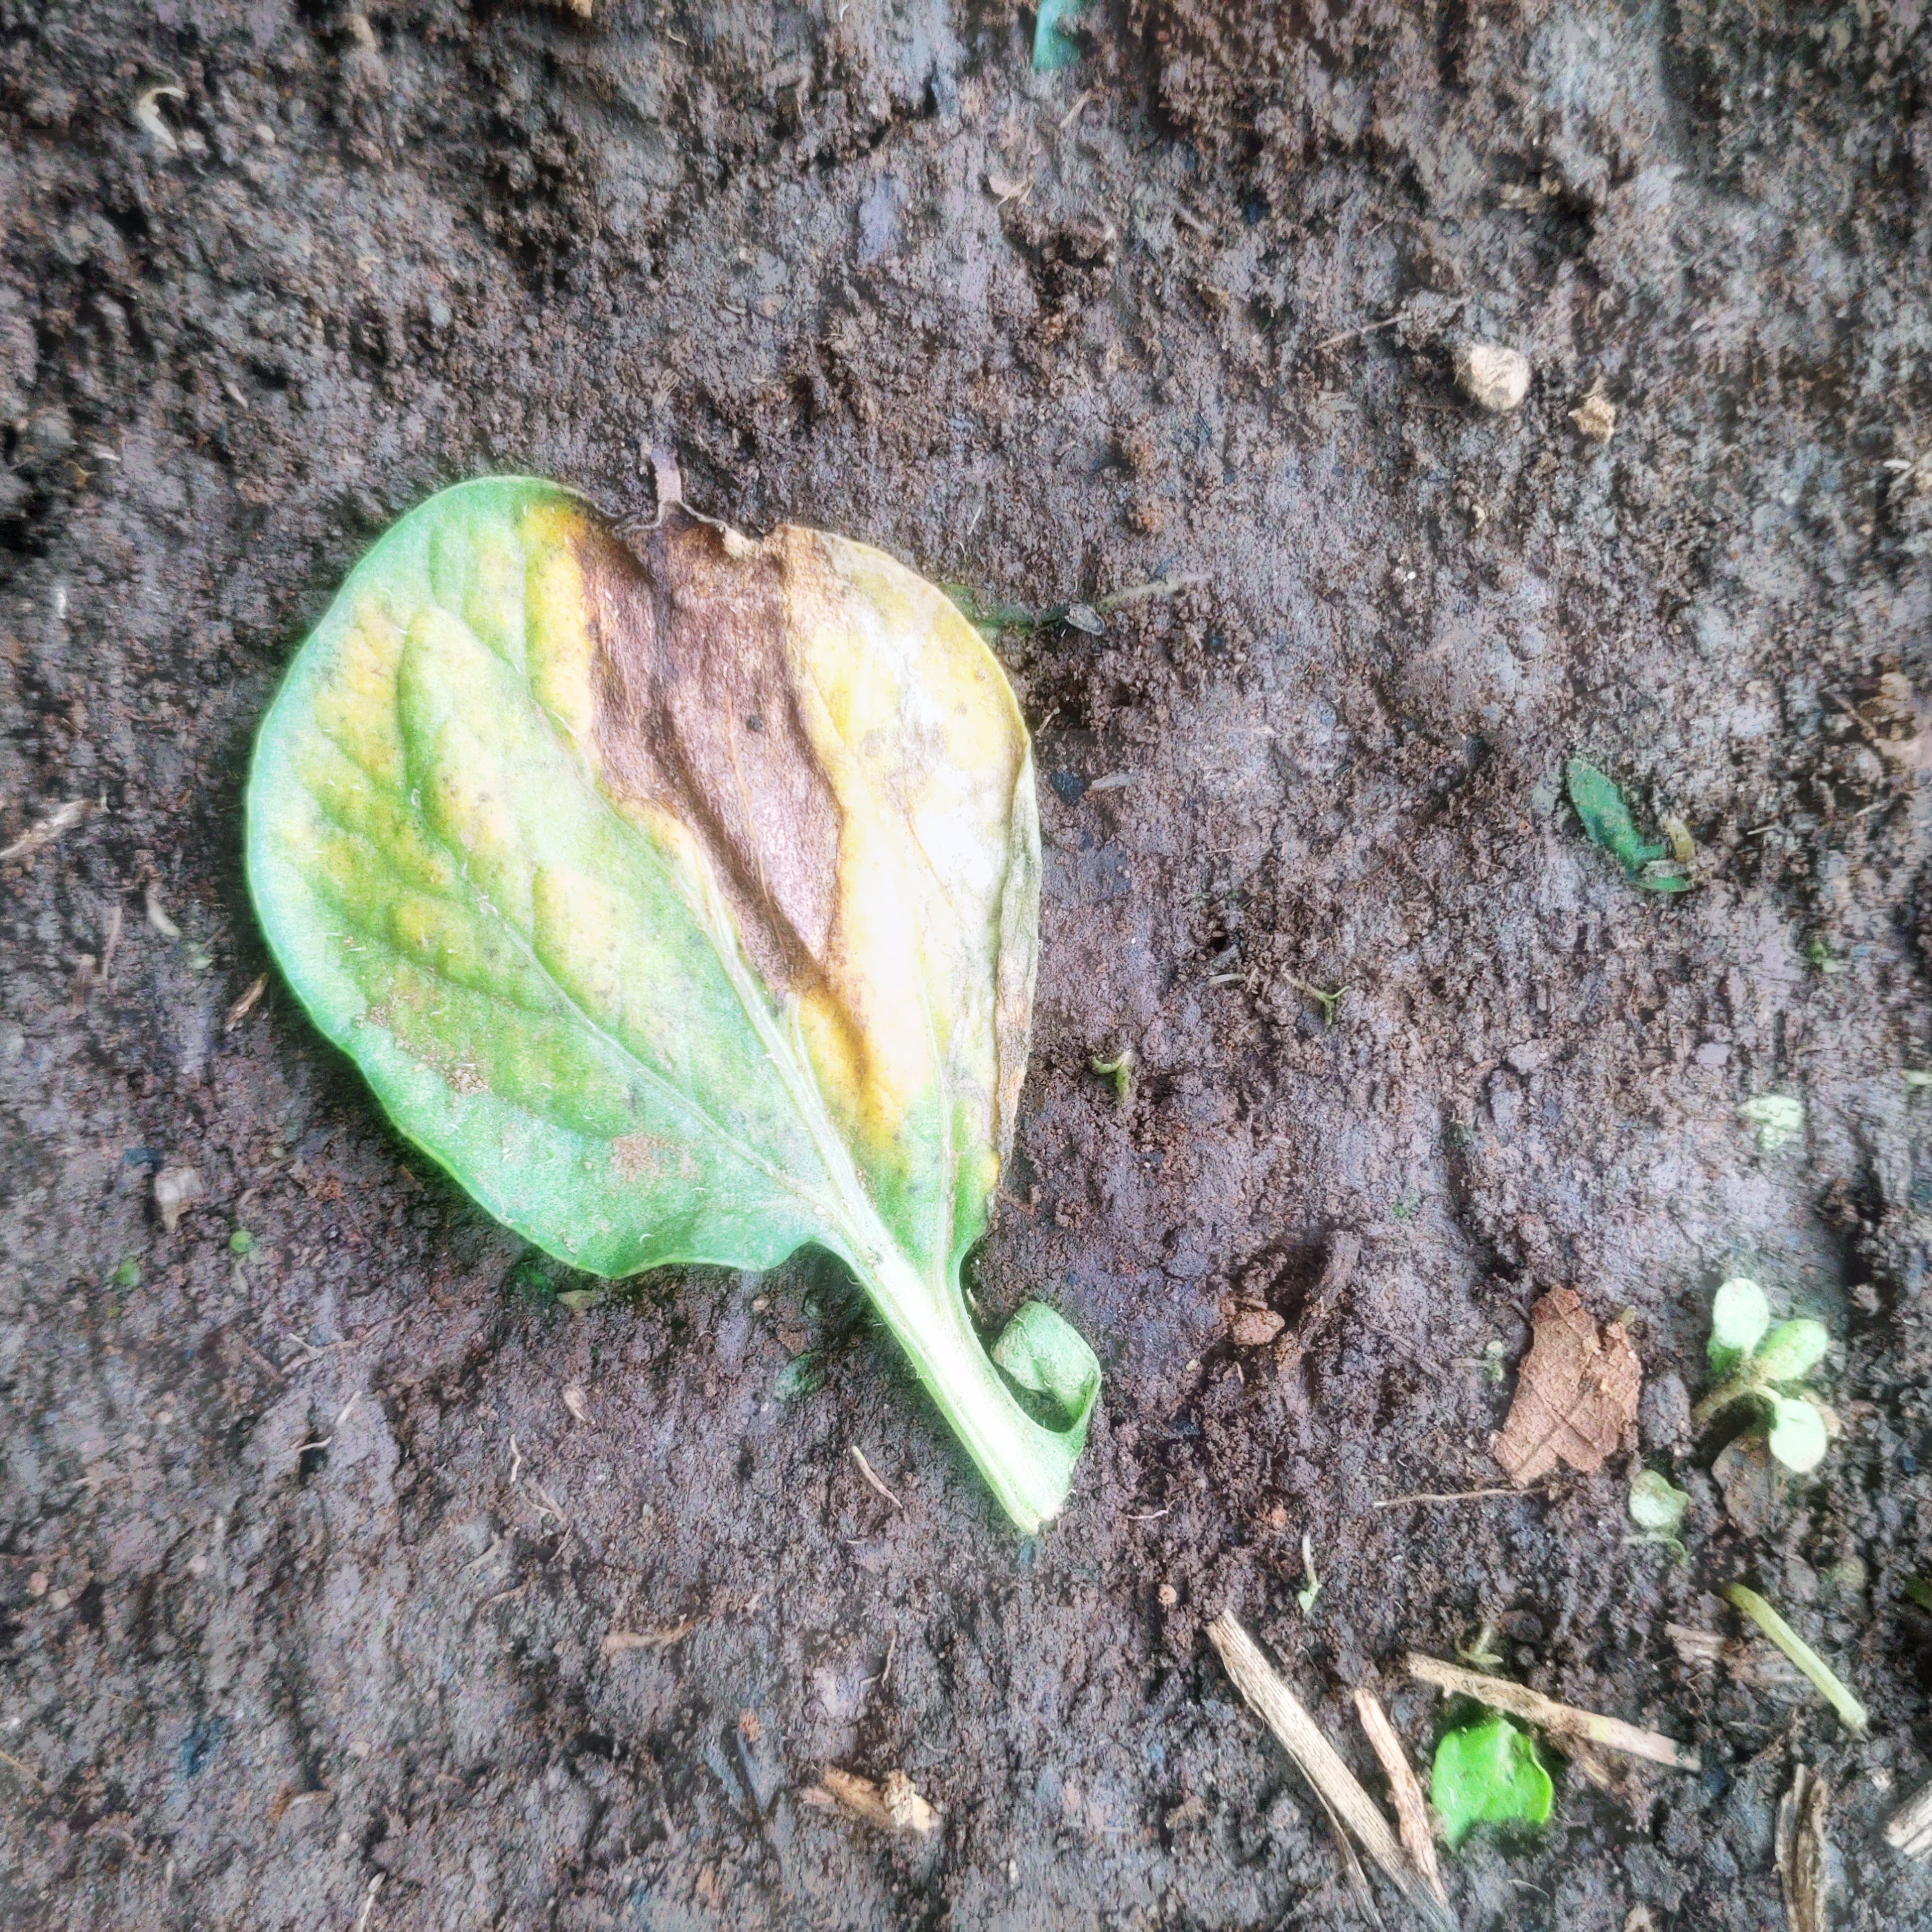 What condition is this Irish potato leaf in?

late blight
